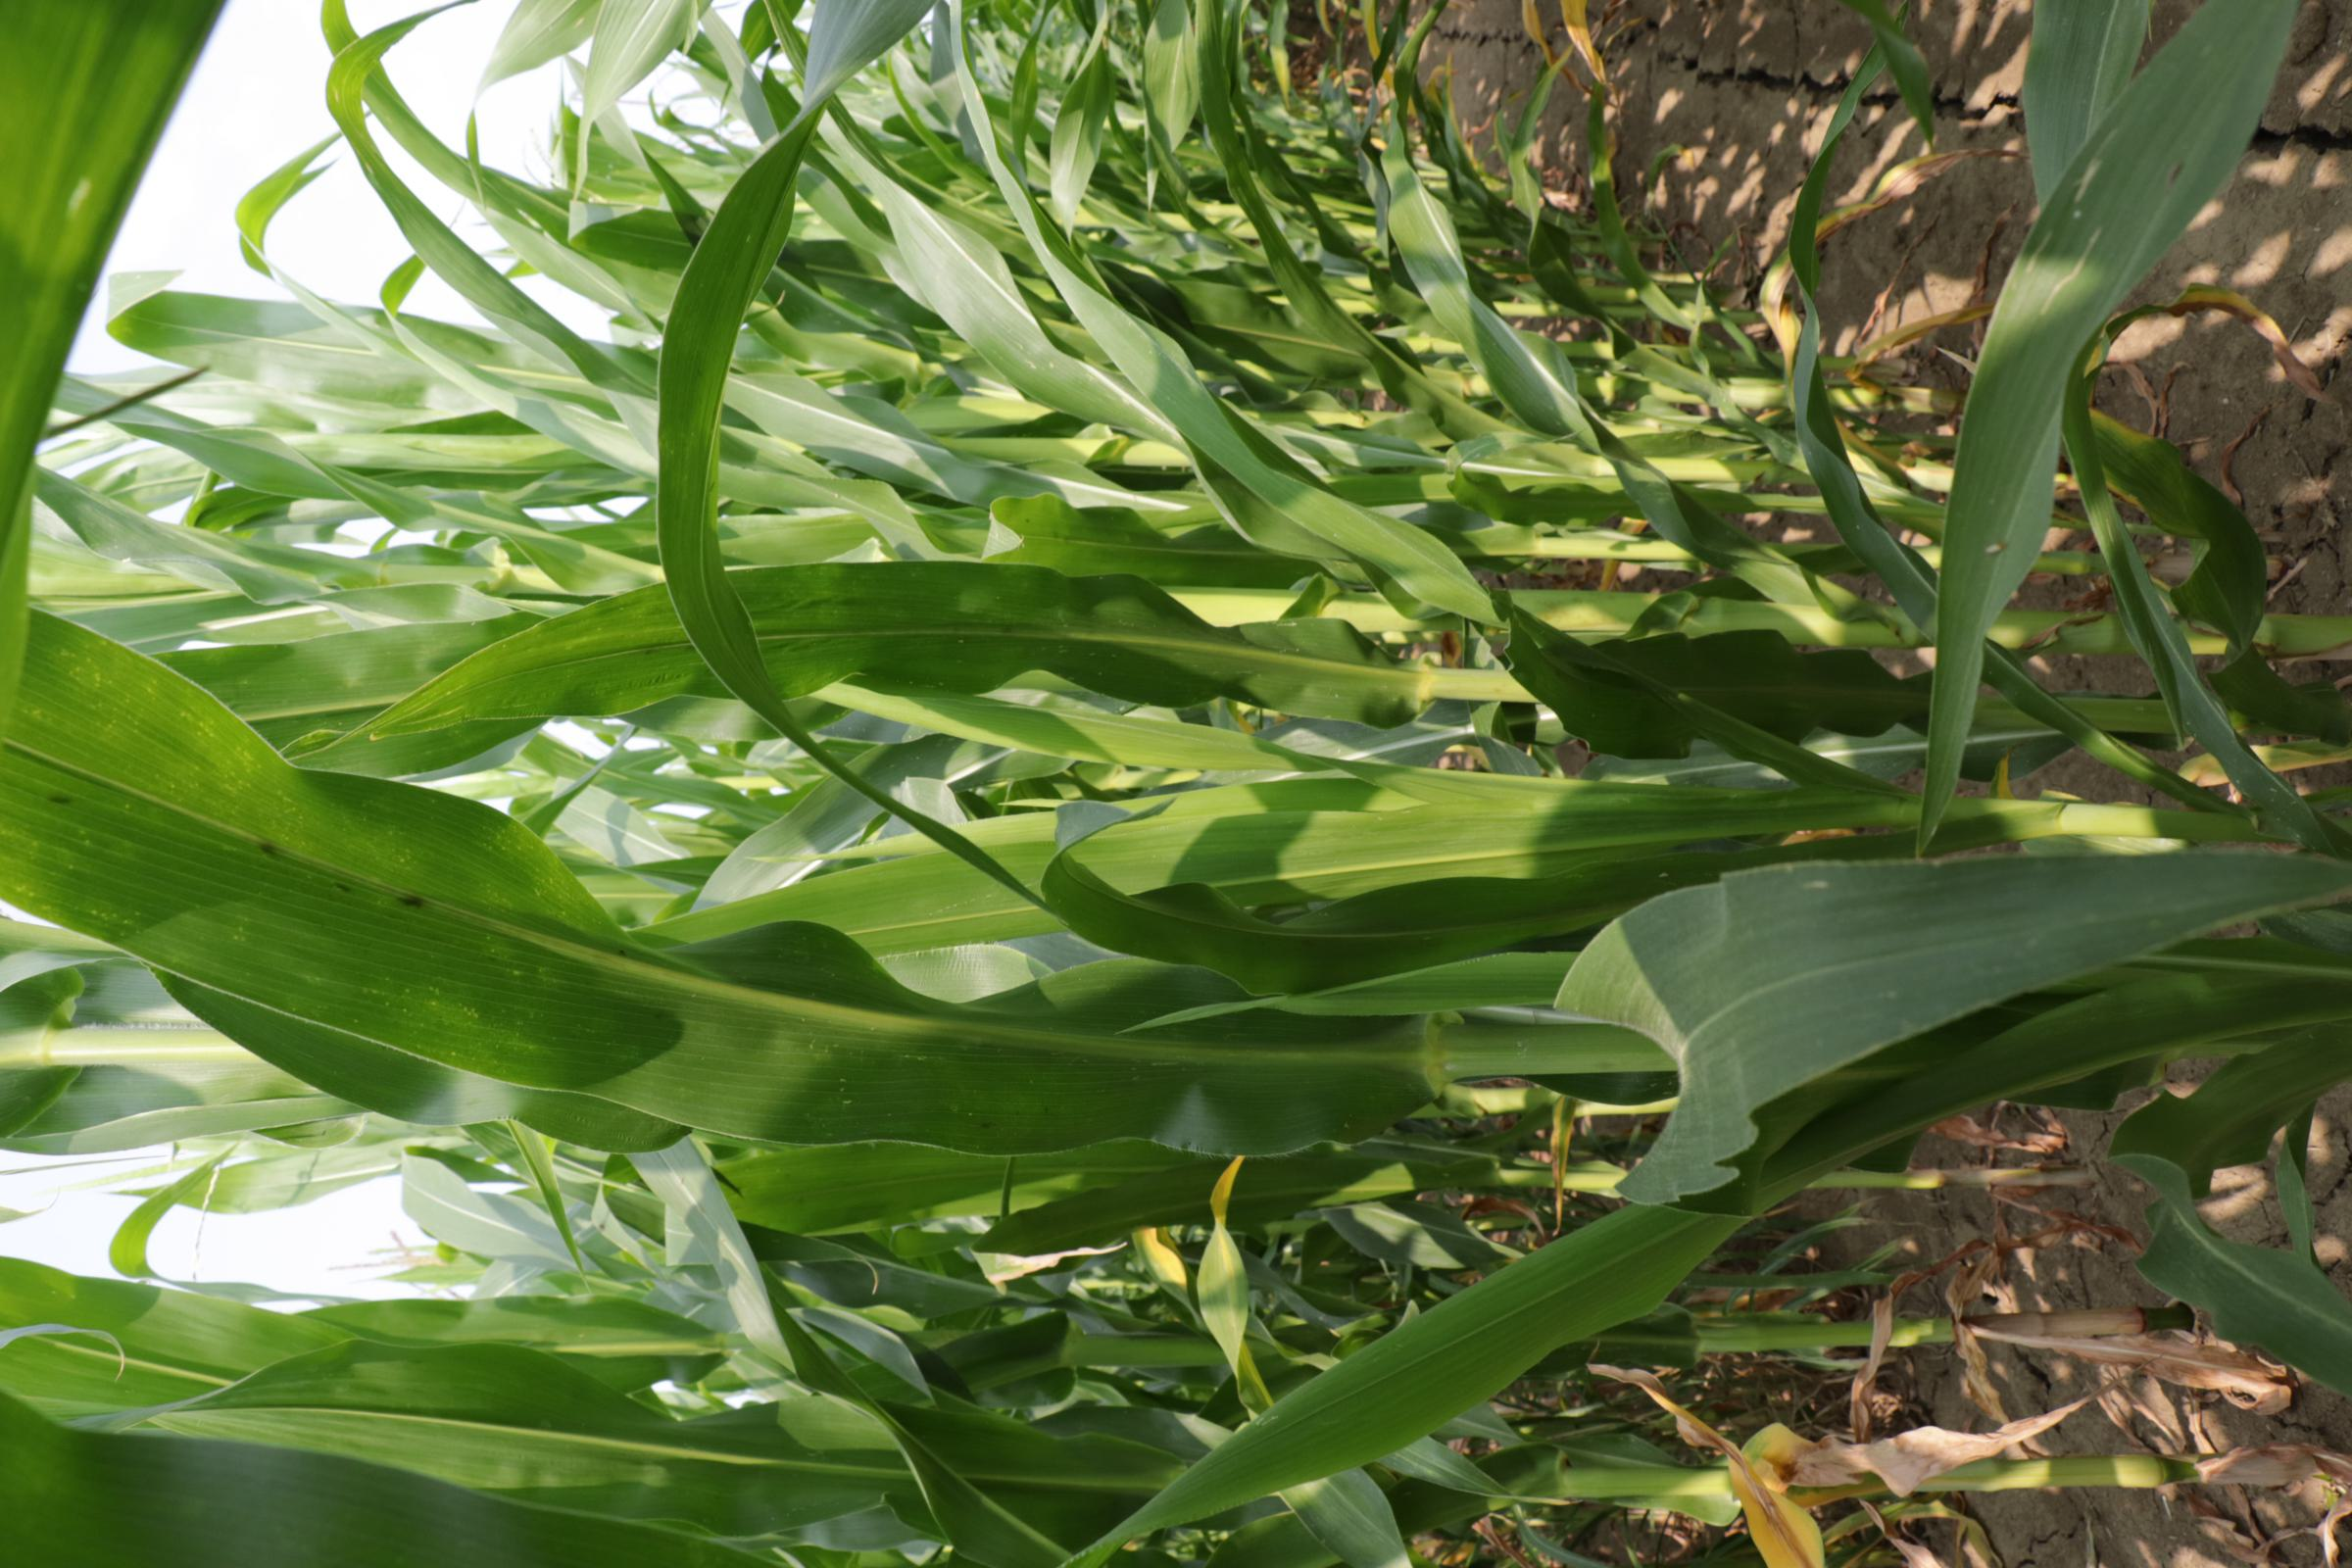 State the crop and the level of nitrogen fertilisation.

maize, full nitrogen fertilisation
